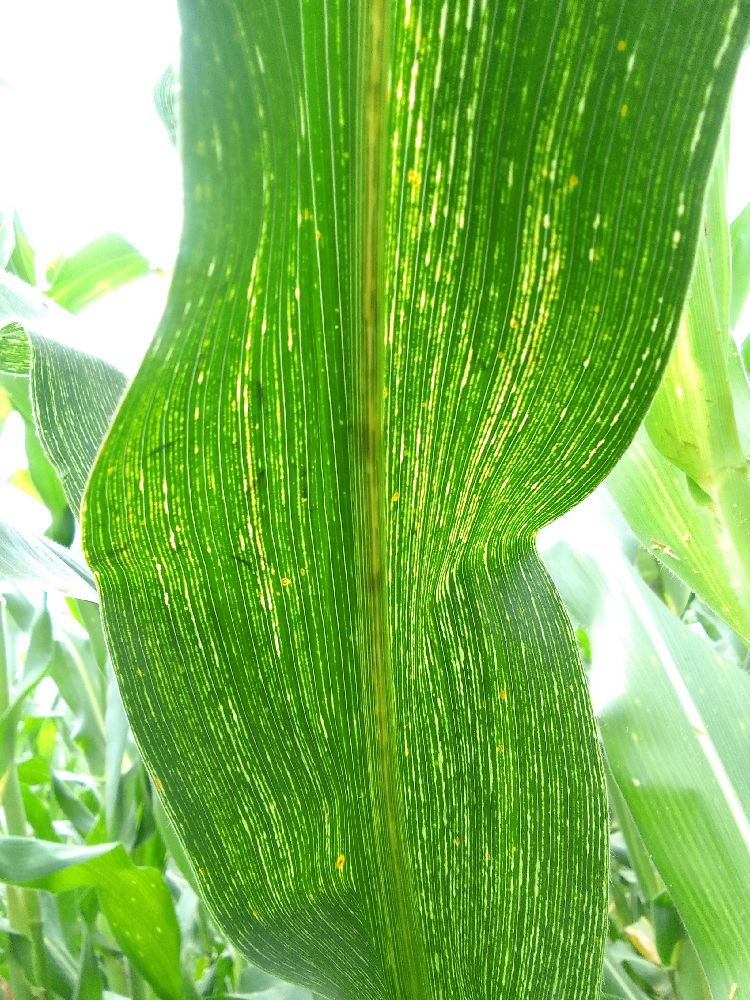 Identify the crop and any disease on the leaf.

maize, maize streak virus
